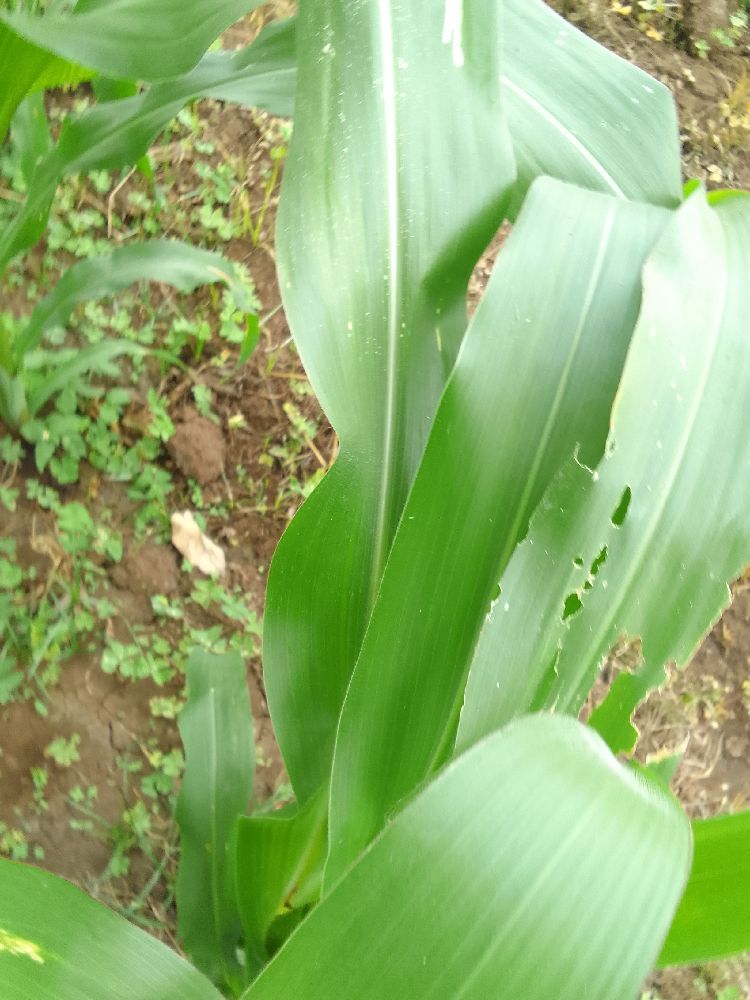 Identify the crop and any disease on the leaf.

maize, healthy
